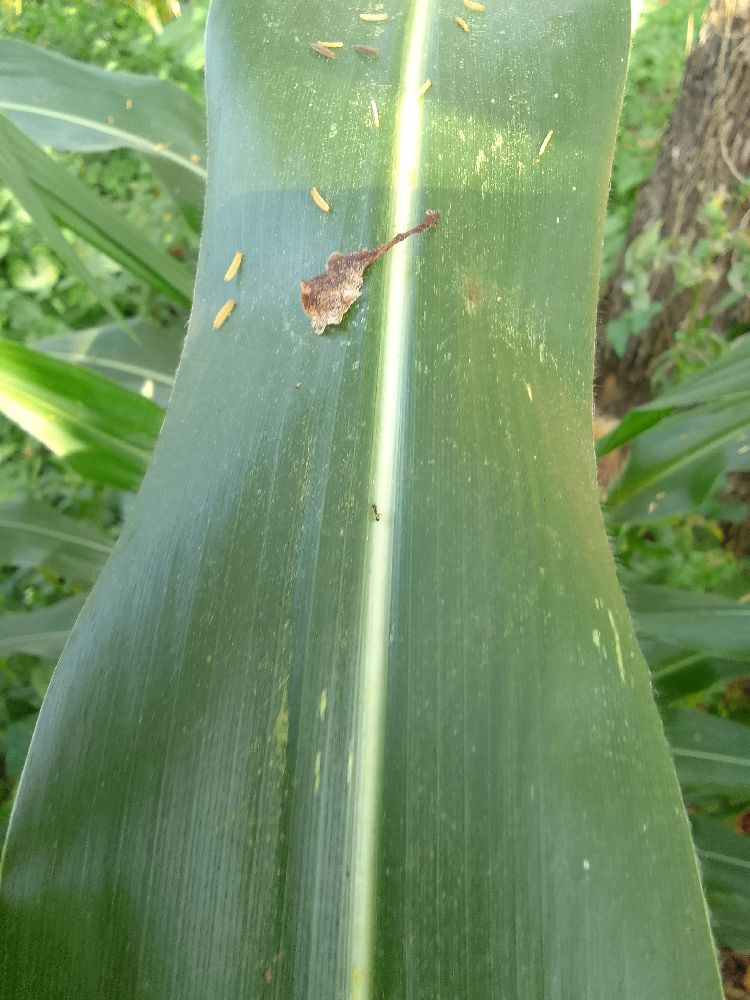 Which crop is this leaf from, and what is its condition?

maize, healthy
